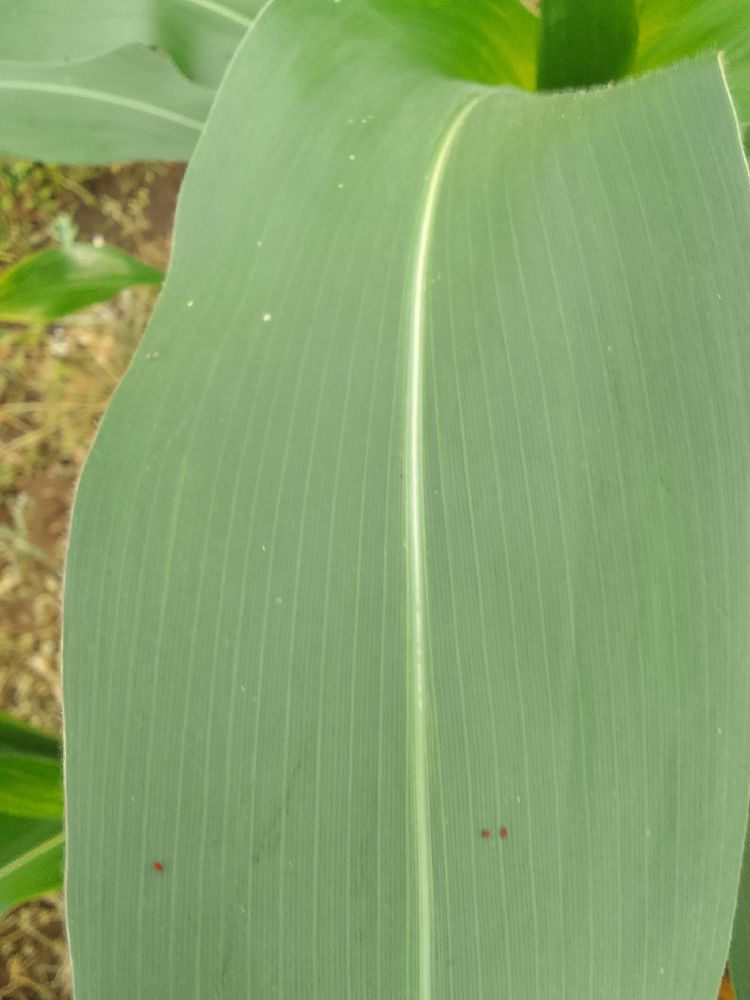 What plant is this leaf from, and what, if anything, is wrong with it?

maize, healthy
